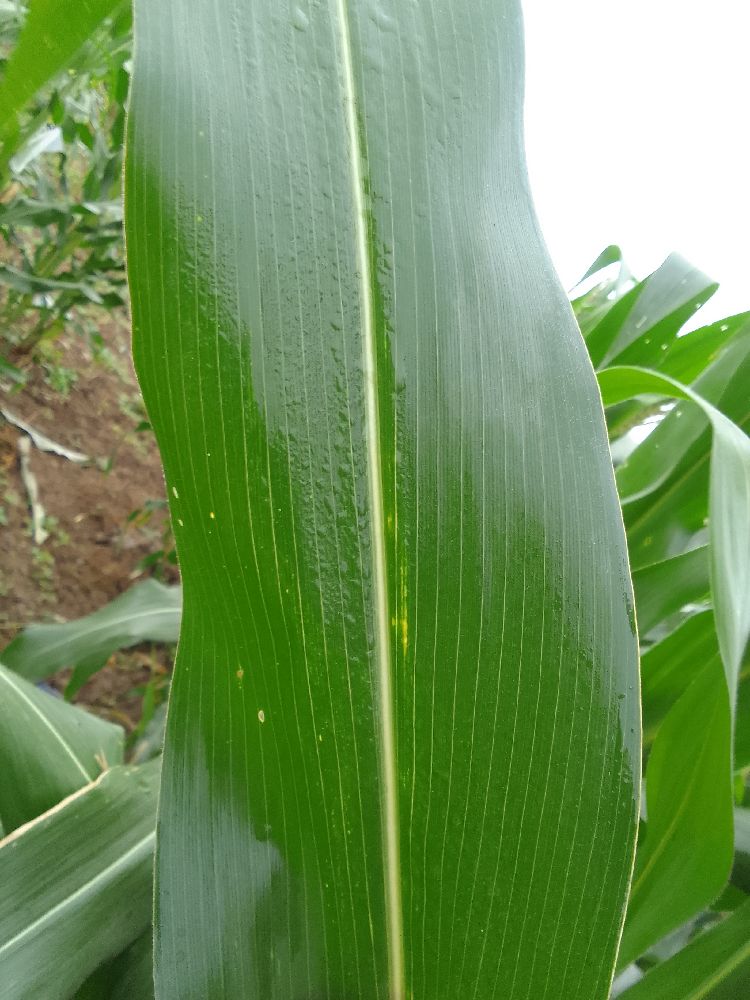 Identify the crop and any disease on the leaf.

maize, healthy
